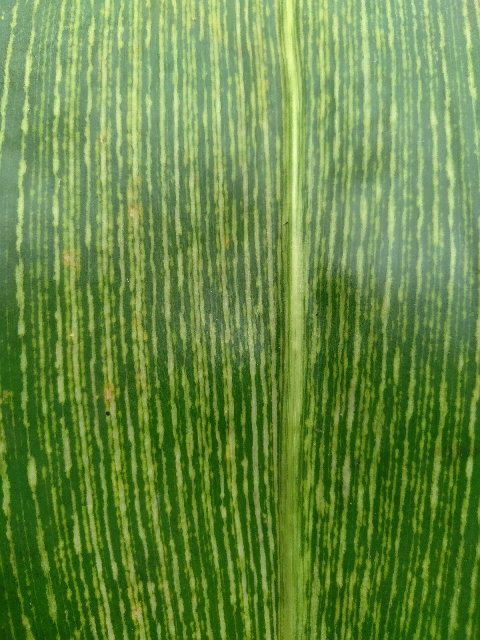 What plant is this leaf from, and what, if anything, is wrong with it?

maize, maize streak virus
